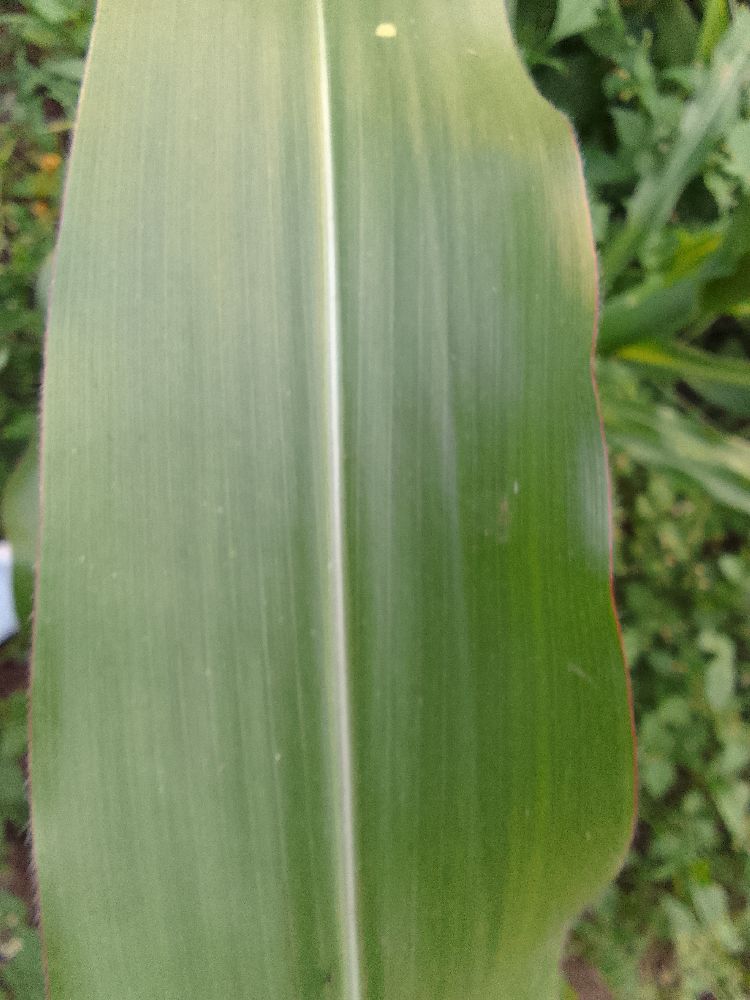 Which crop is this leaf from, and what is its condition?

maize, healthy
